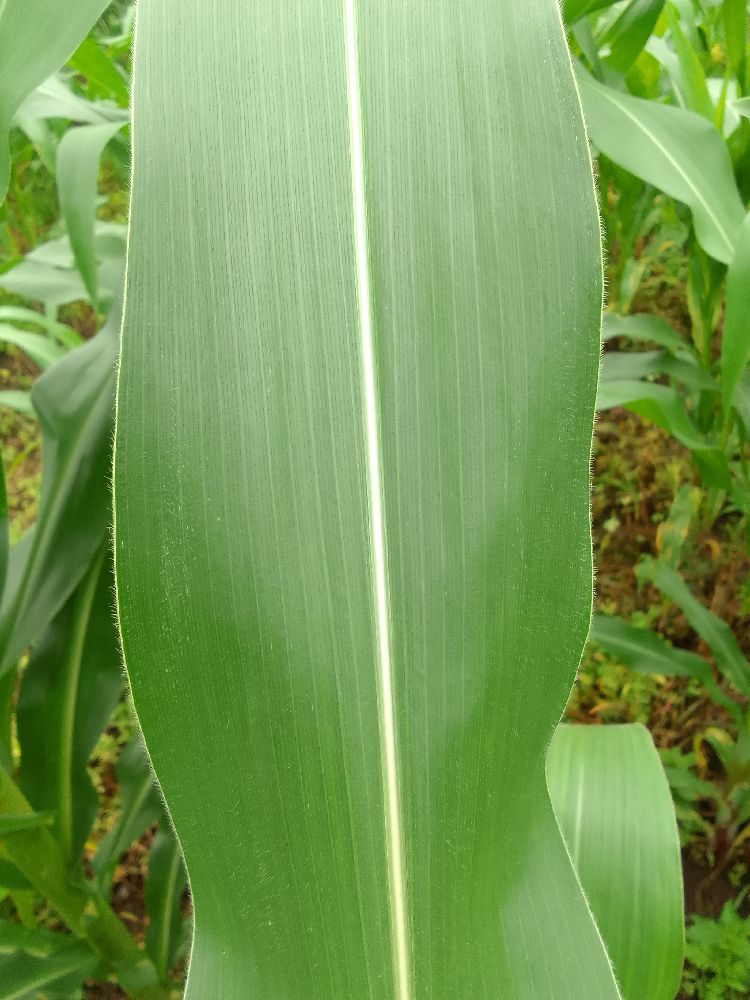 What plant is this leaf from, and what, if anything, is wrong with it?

maize, healthy
